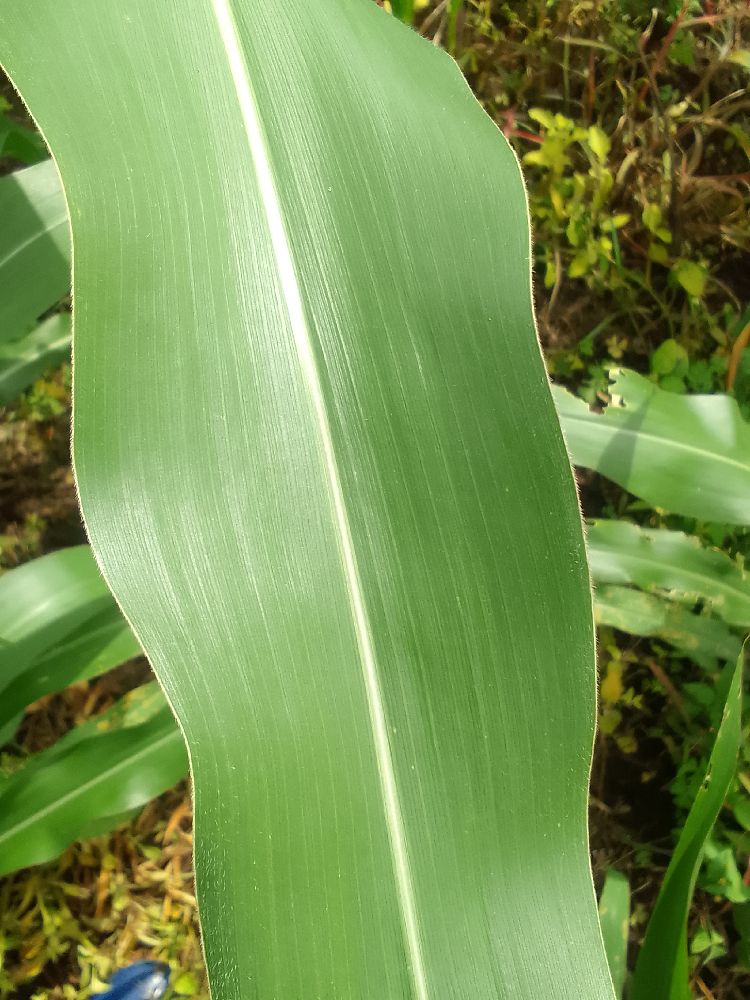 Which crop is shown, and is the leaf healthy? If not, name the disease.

maize, healthy
